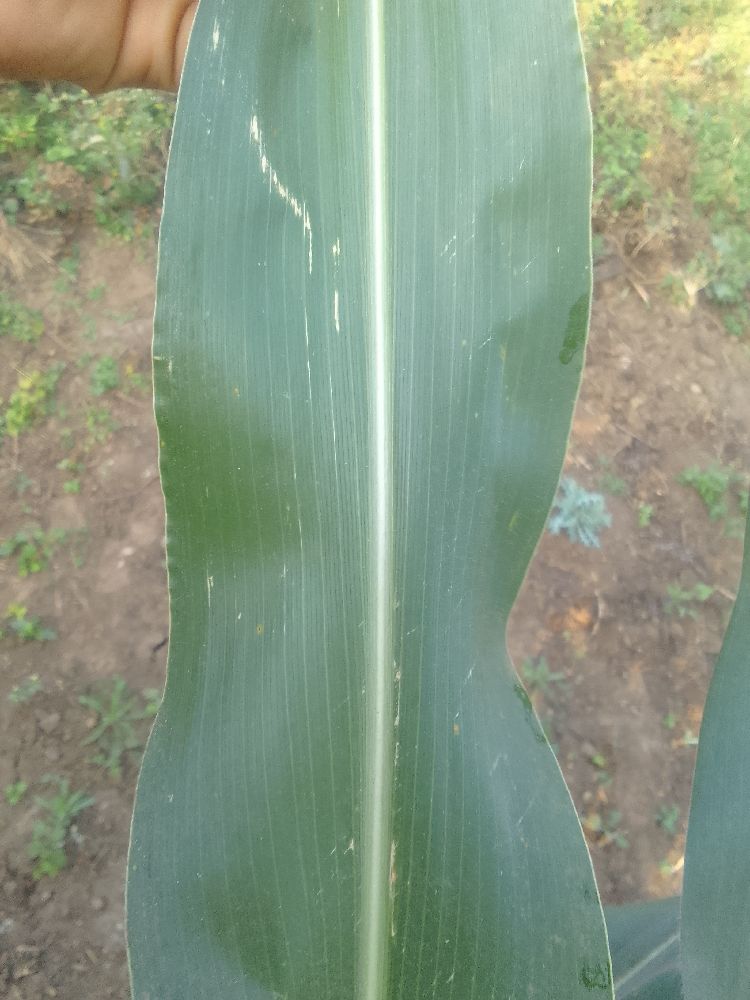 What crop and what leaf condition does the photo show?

maize, healthy
